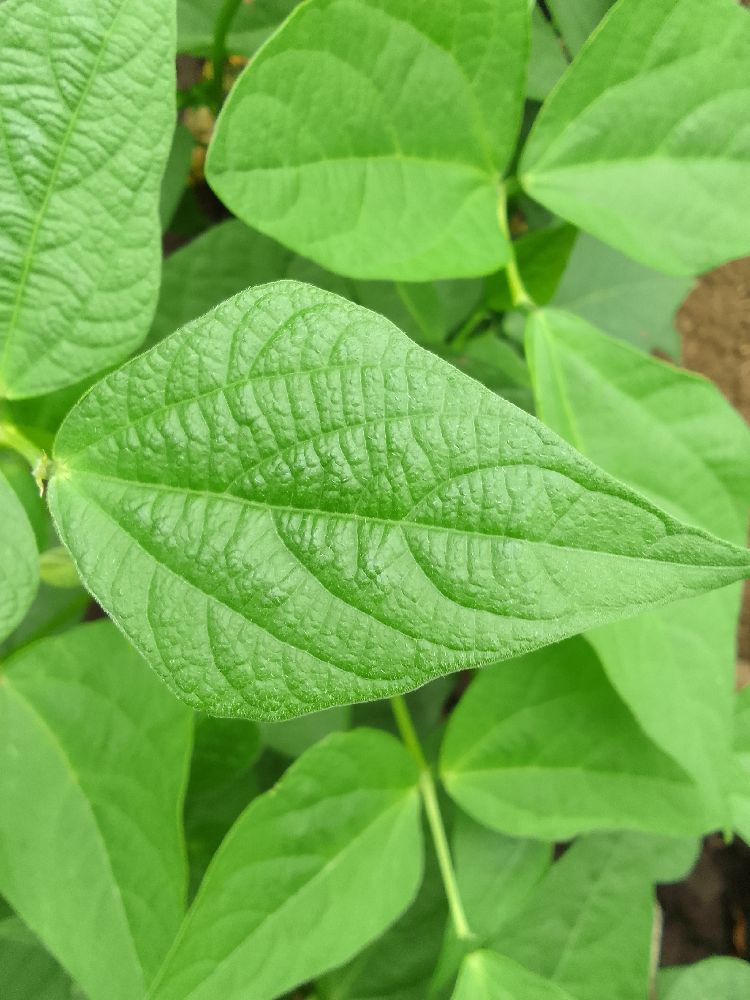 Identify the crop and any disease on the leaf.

common bean, healthy
